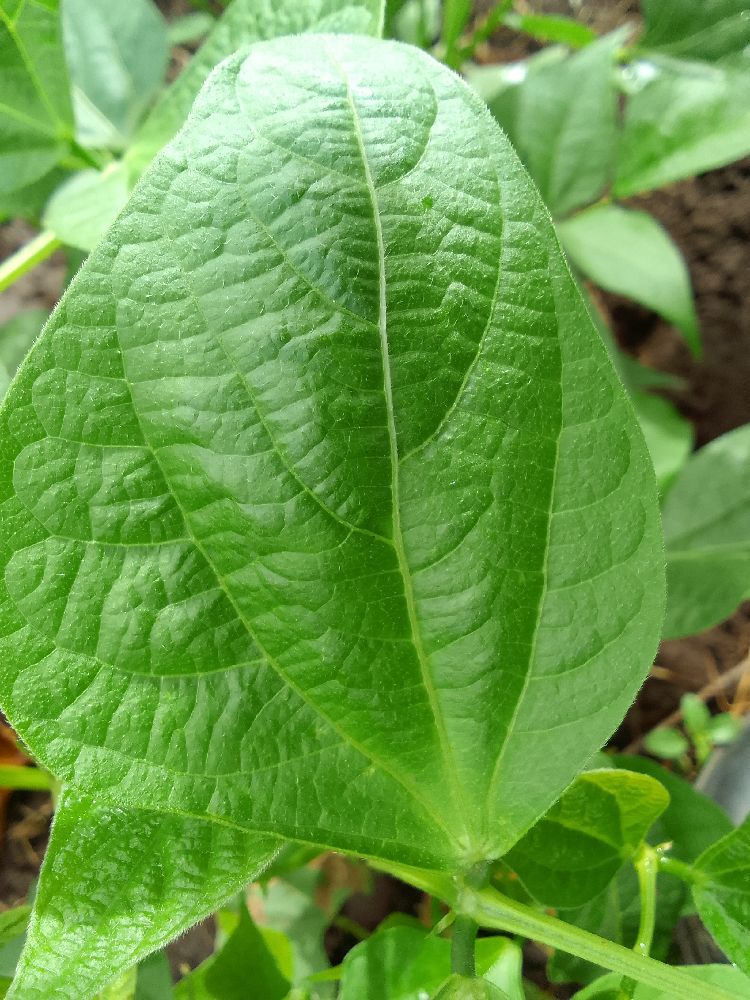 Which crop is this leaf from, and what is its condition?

common bean, healthy
